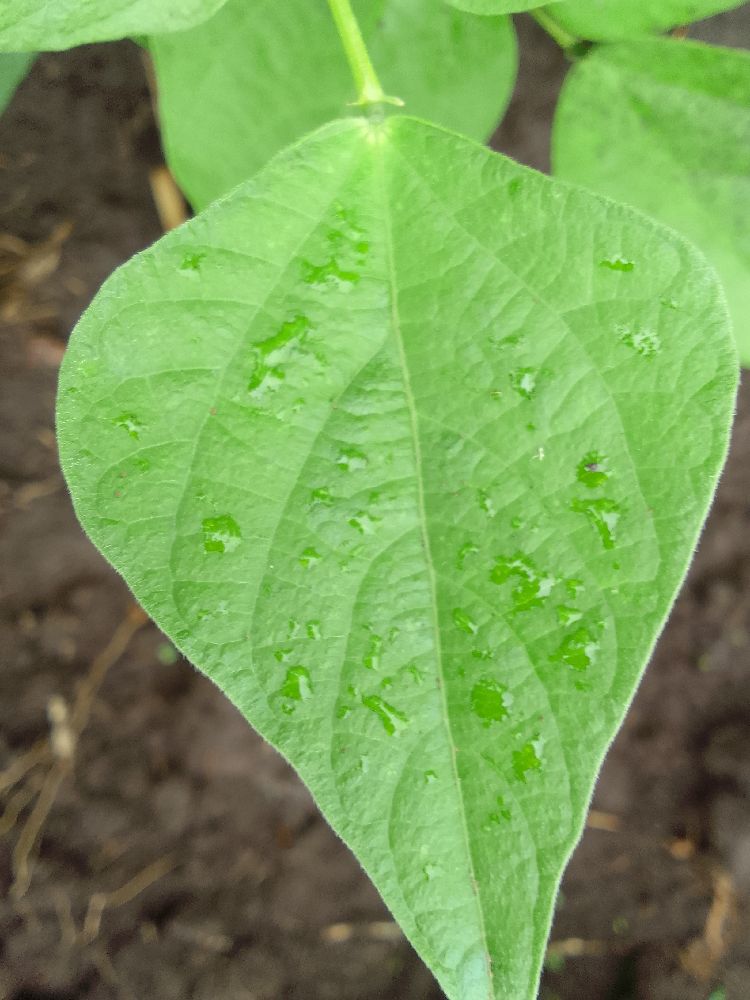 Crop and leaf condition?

common bean, healthy
